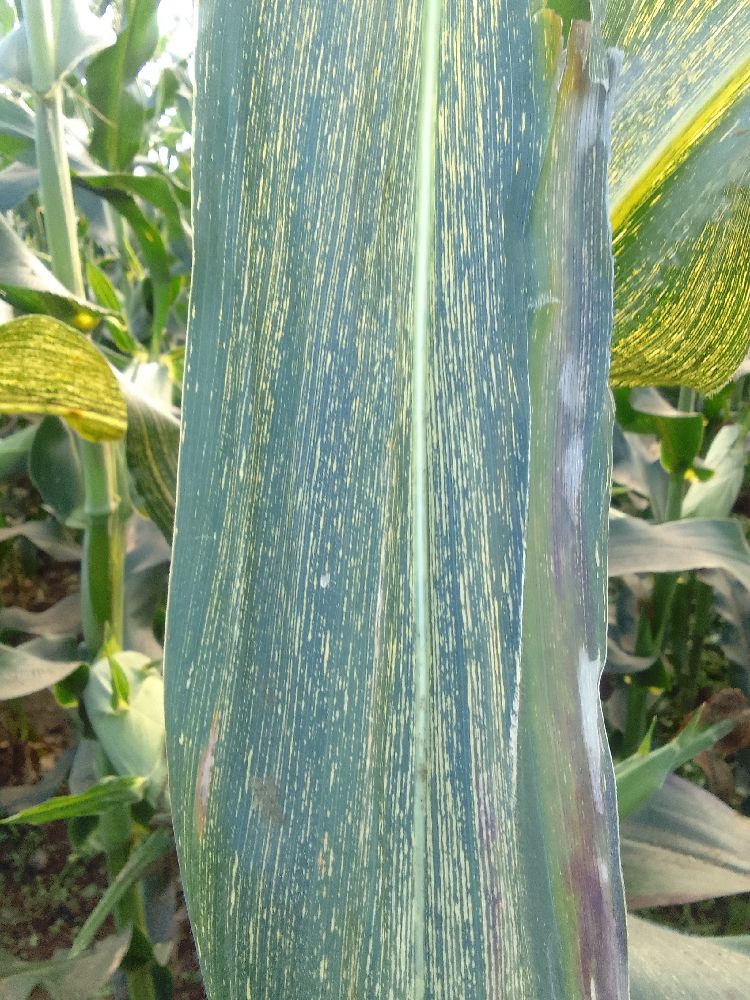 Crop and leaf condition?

maize, maize streak virus
